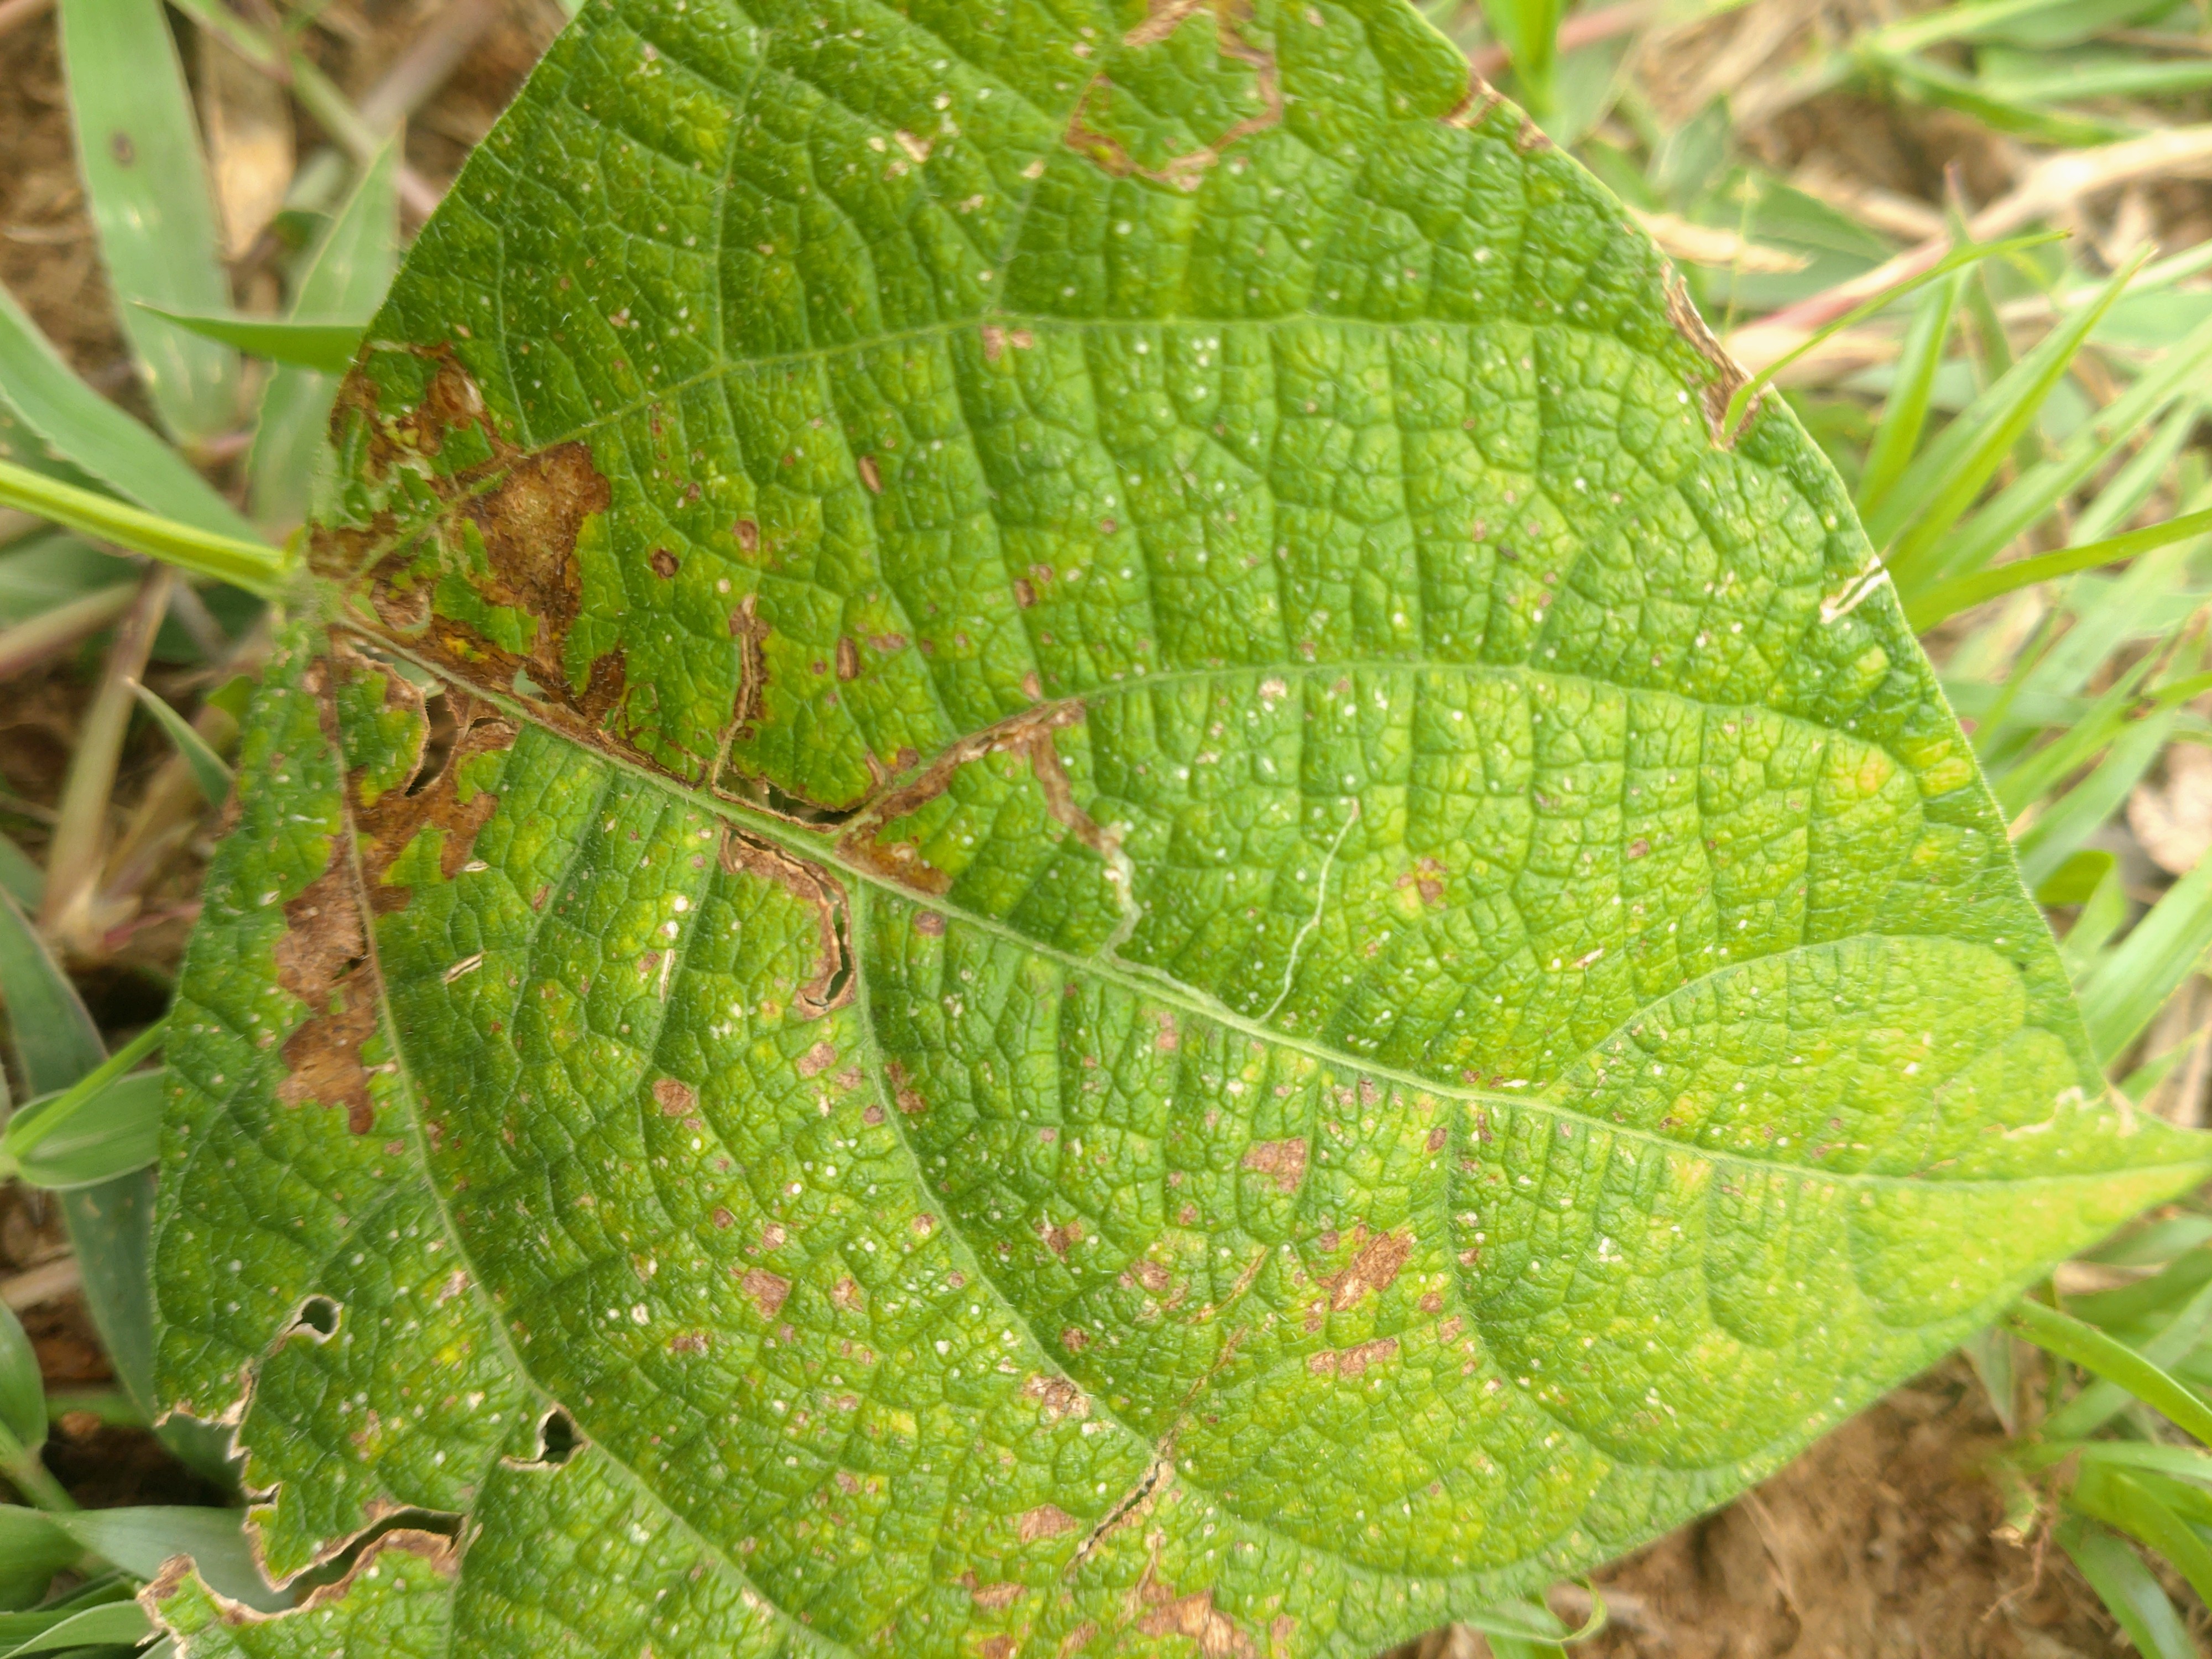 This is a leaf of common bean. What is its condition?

rust
